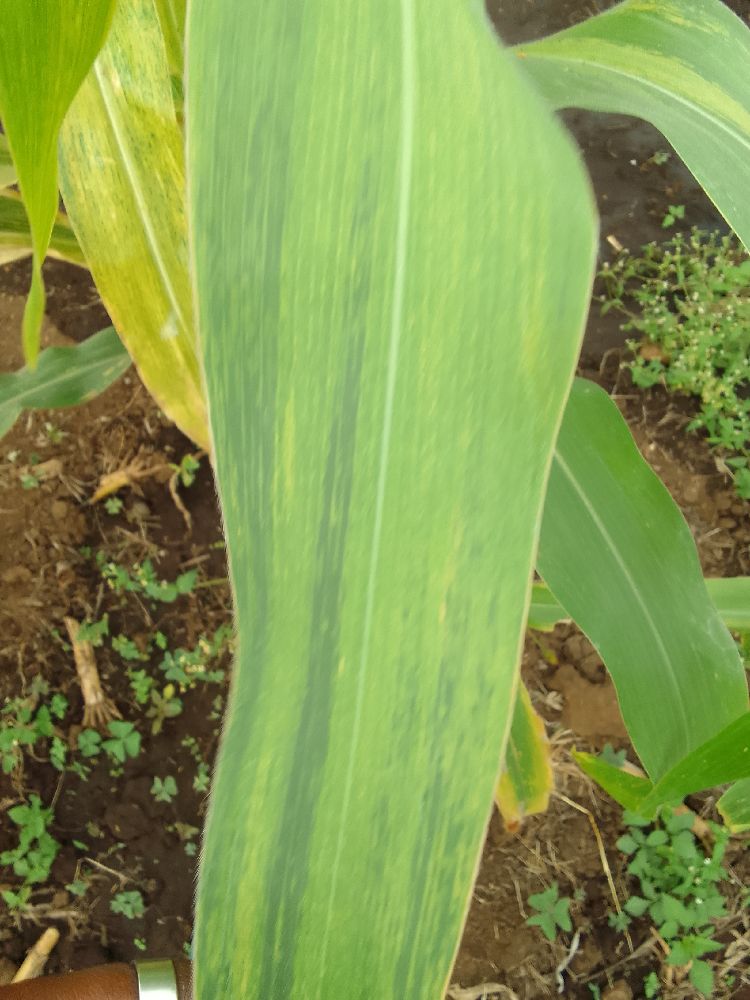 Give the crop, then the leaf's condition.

maize, maize lethal necrosis
